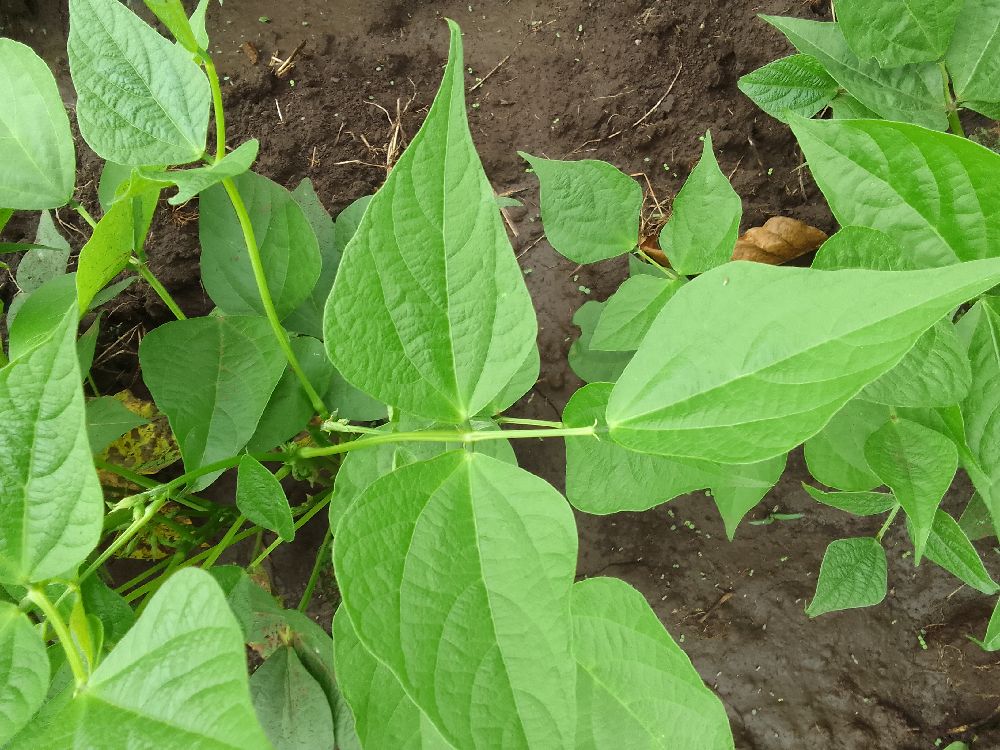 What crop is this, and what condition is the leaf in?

common bean, healthy
